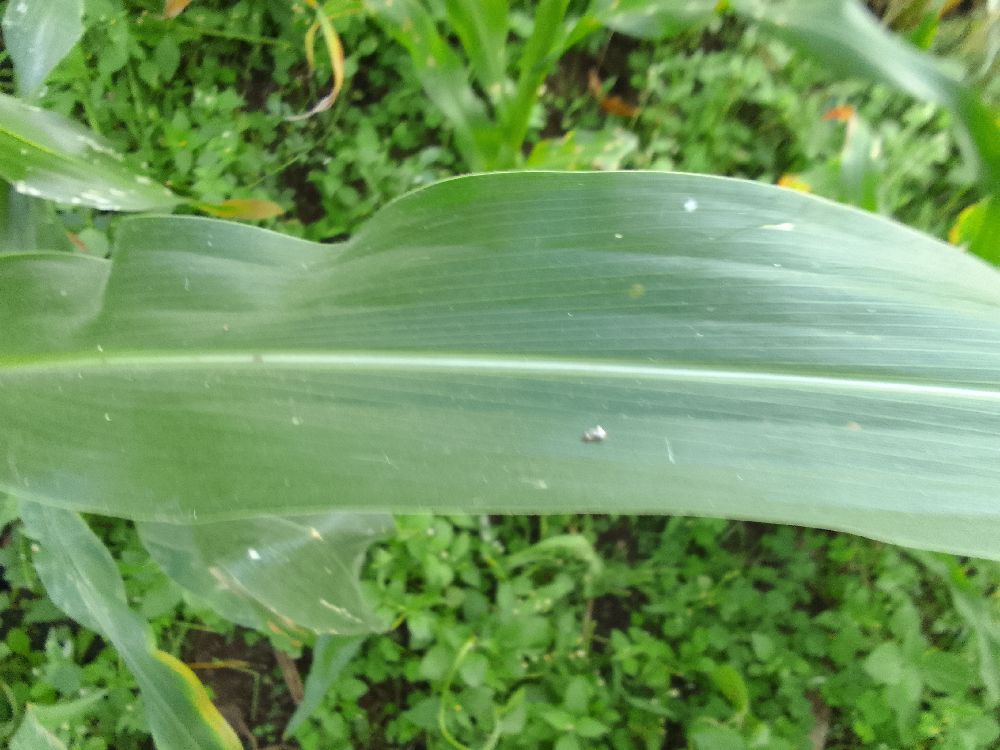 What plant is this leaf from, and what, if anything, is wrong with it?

maize, healthy
